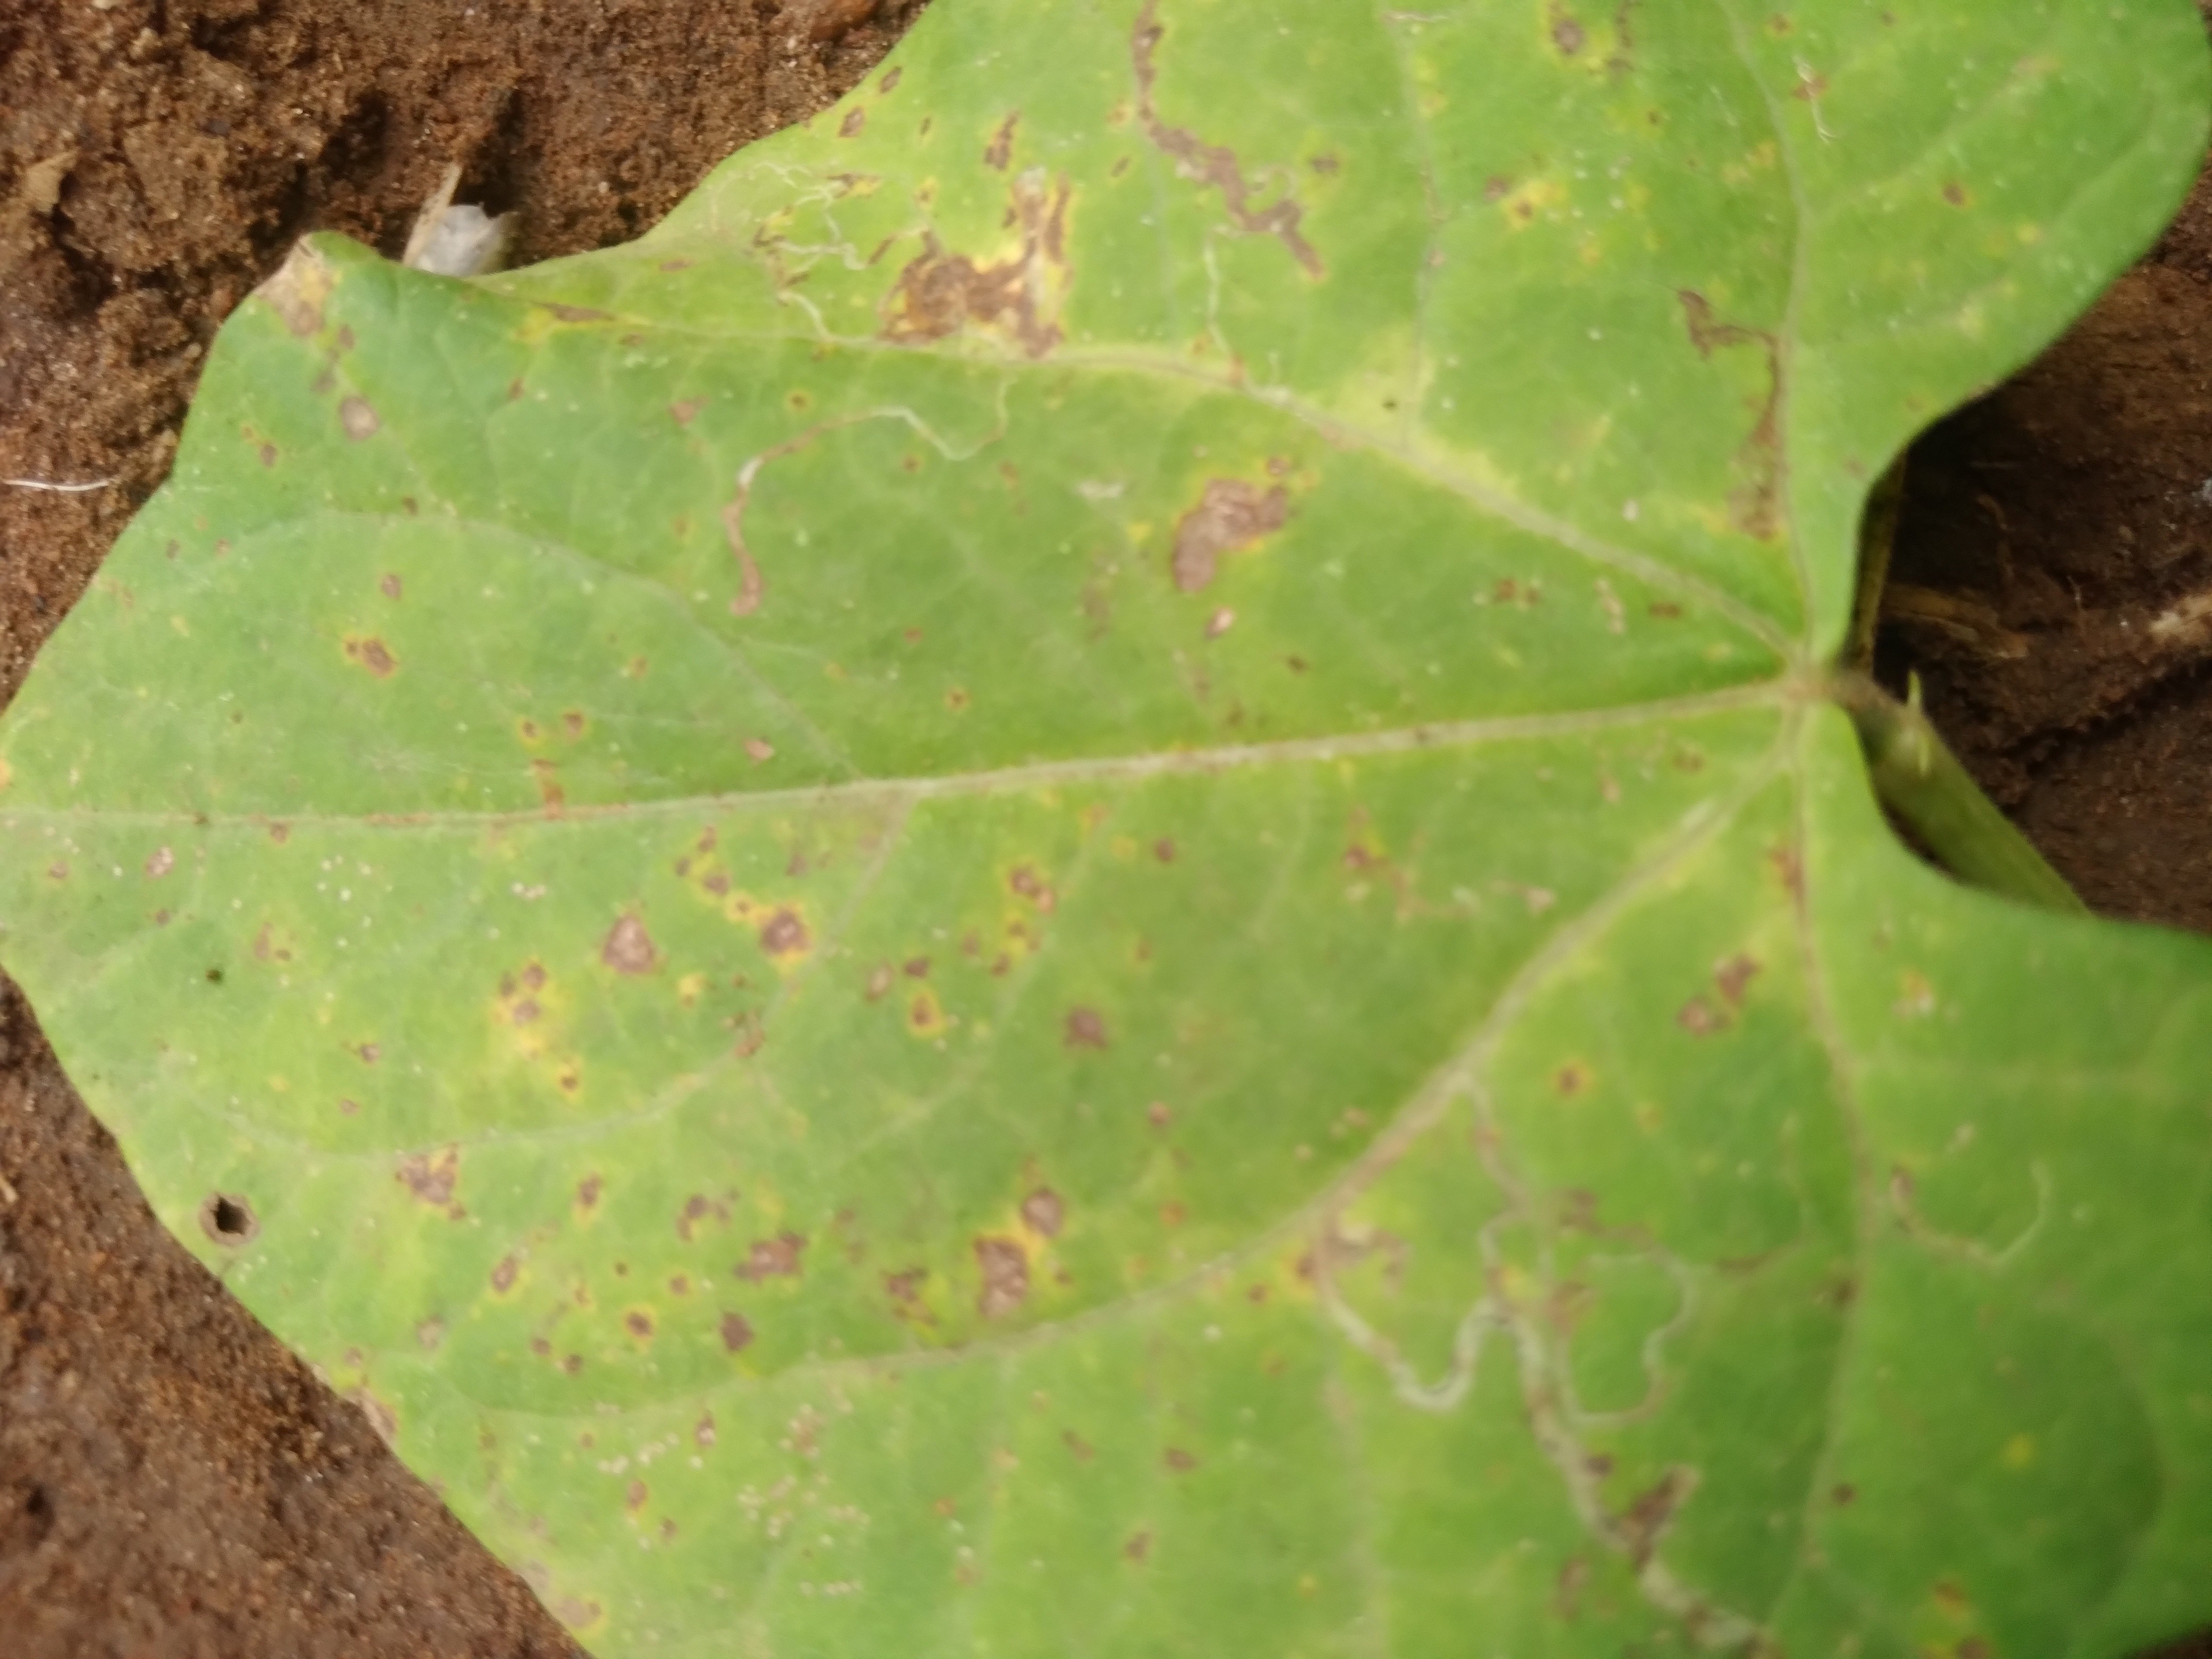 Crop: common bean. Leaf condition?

rust
